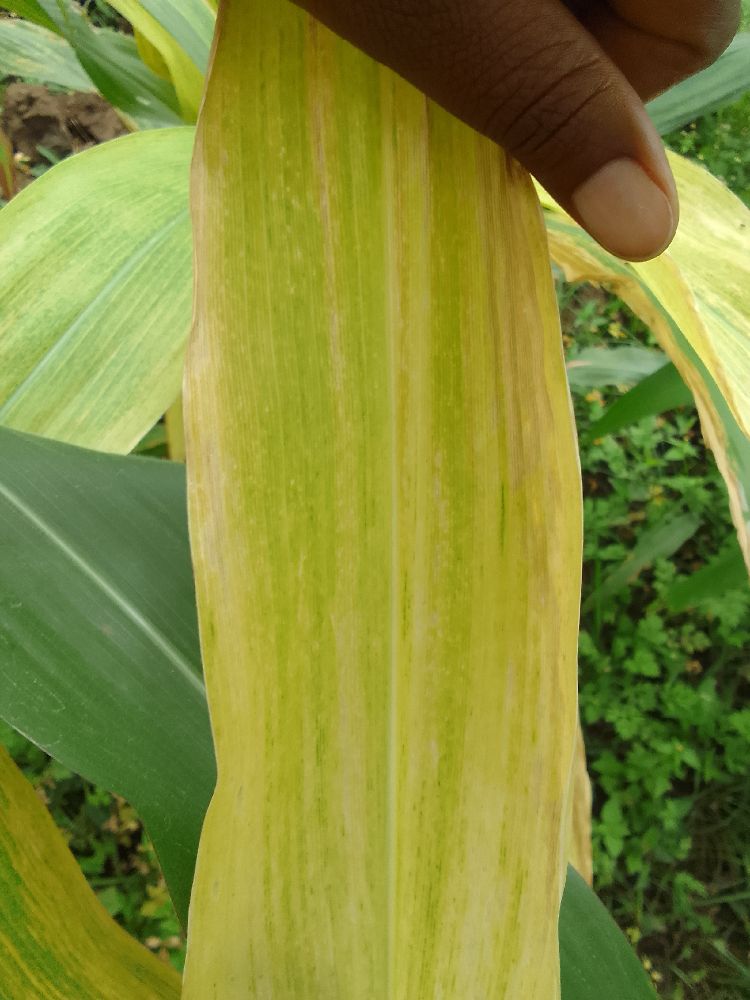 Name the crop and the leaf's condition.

maize, maize lethal necrosis
